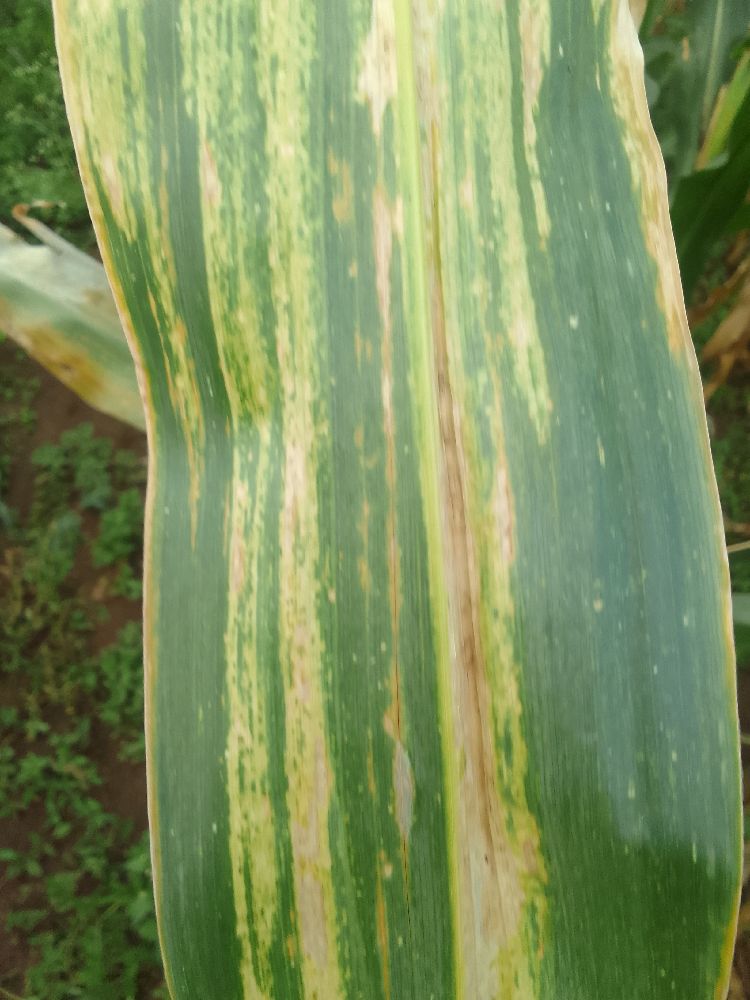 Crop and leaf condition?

maize, maize lethal necrosis
